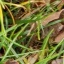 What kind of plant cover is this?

grass
